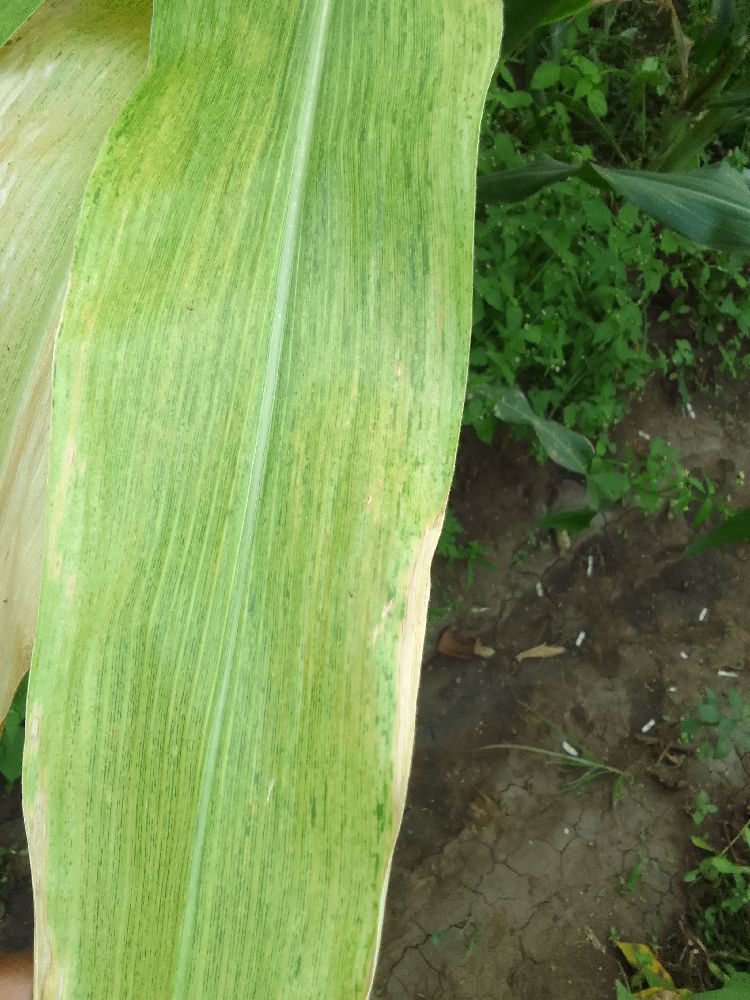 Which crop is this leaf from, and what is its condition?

maize, maize lethal necrosis
